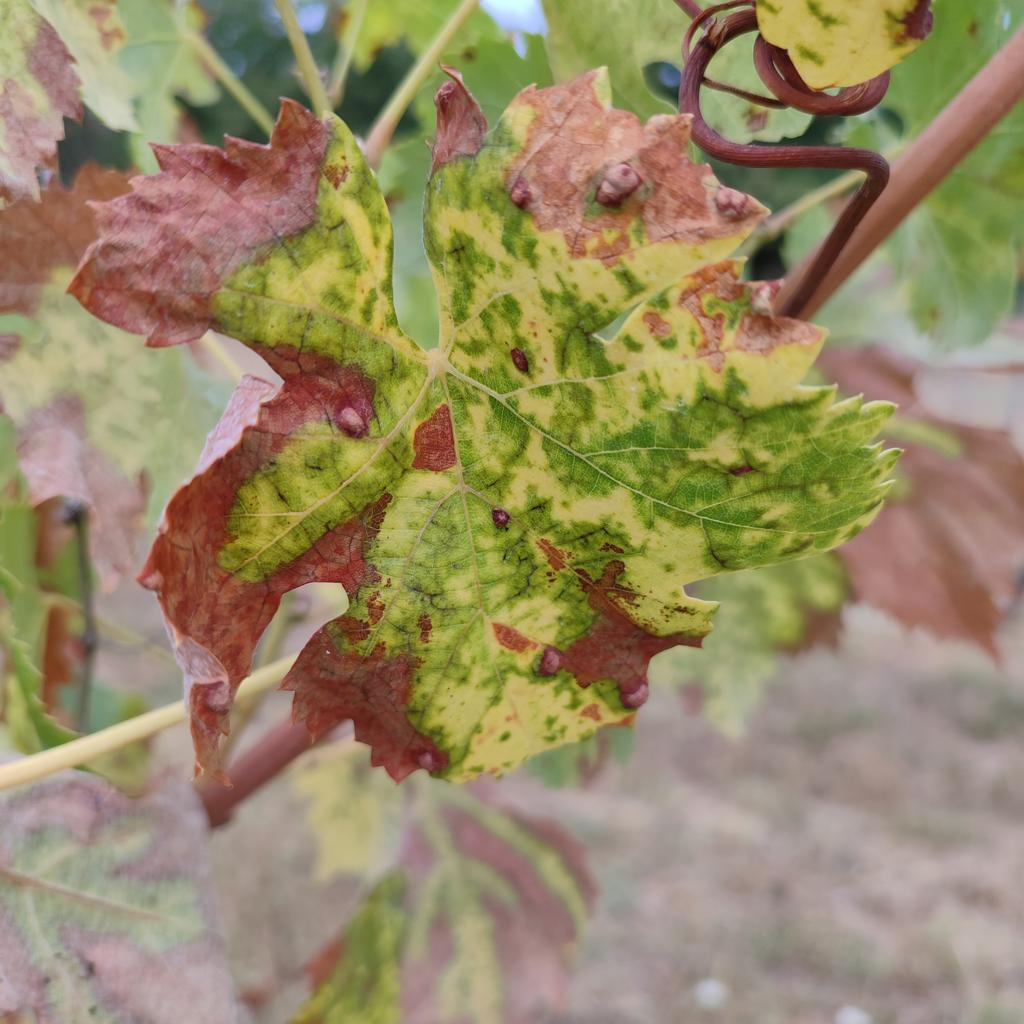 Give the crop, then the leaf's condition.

grapevine, esca complex
